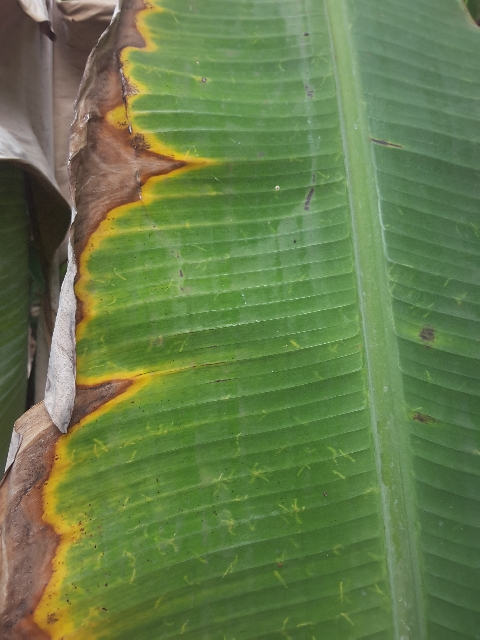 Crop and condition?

banana, fusarium wilt race 1
